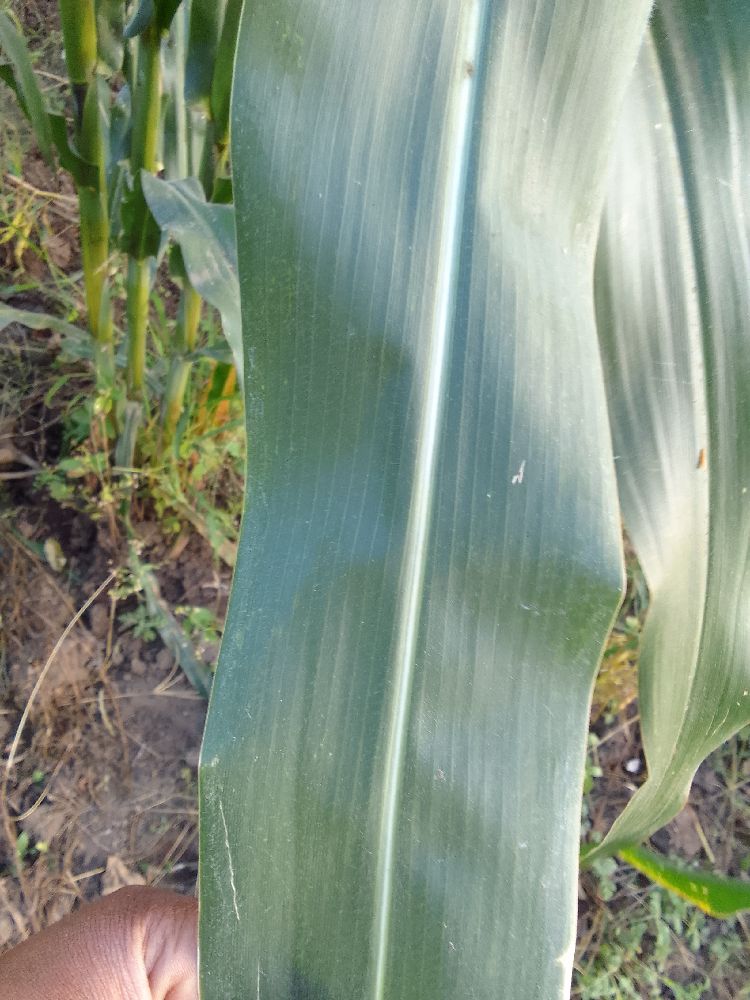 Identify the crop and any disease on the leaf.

maize, healthy
